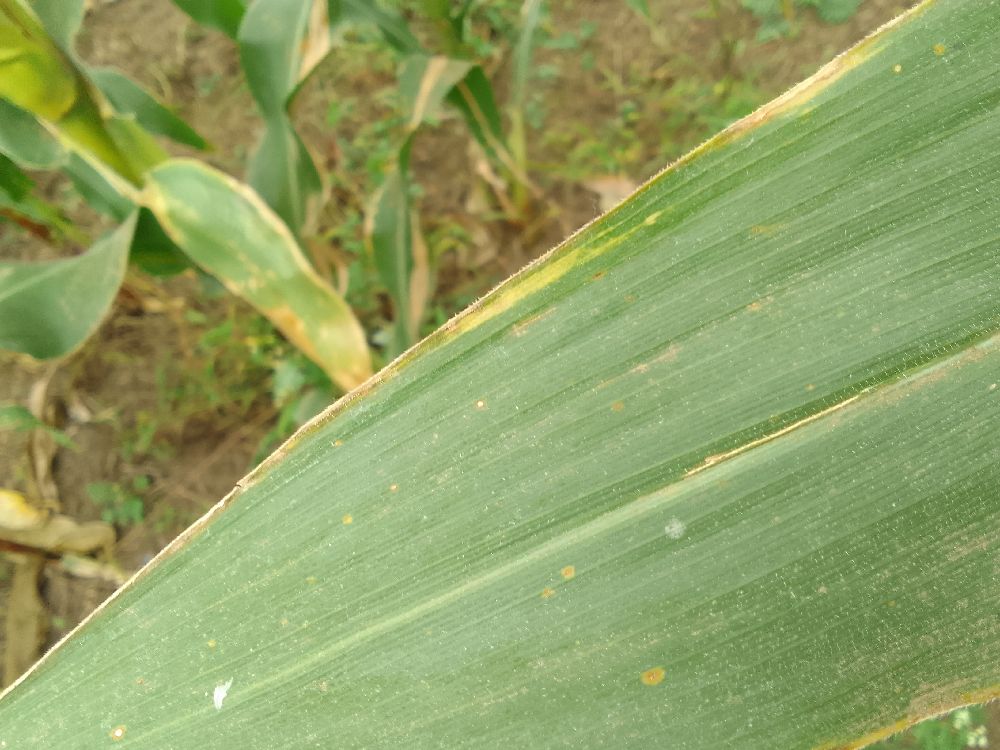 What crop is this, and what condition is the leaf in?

maize, healthy
